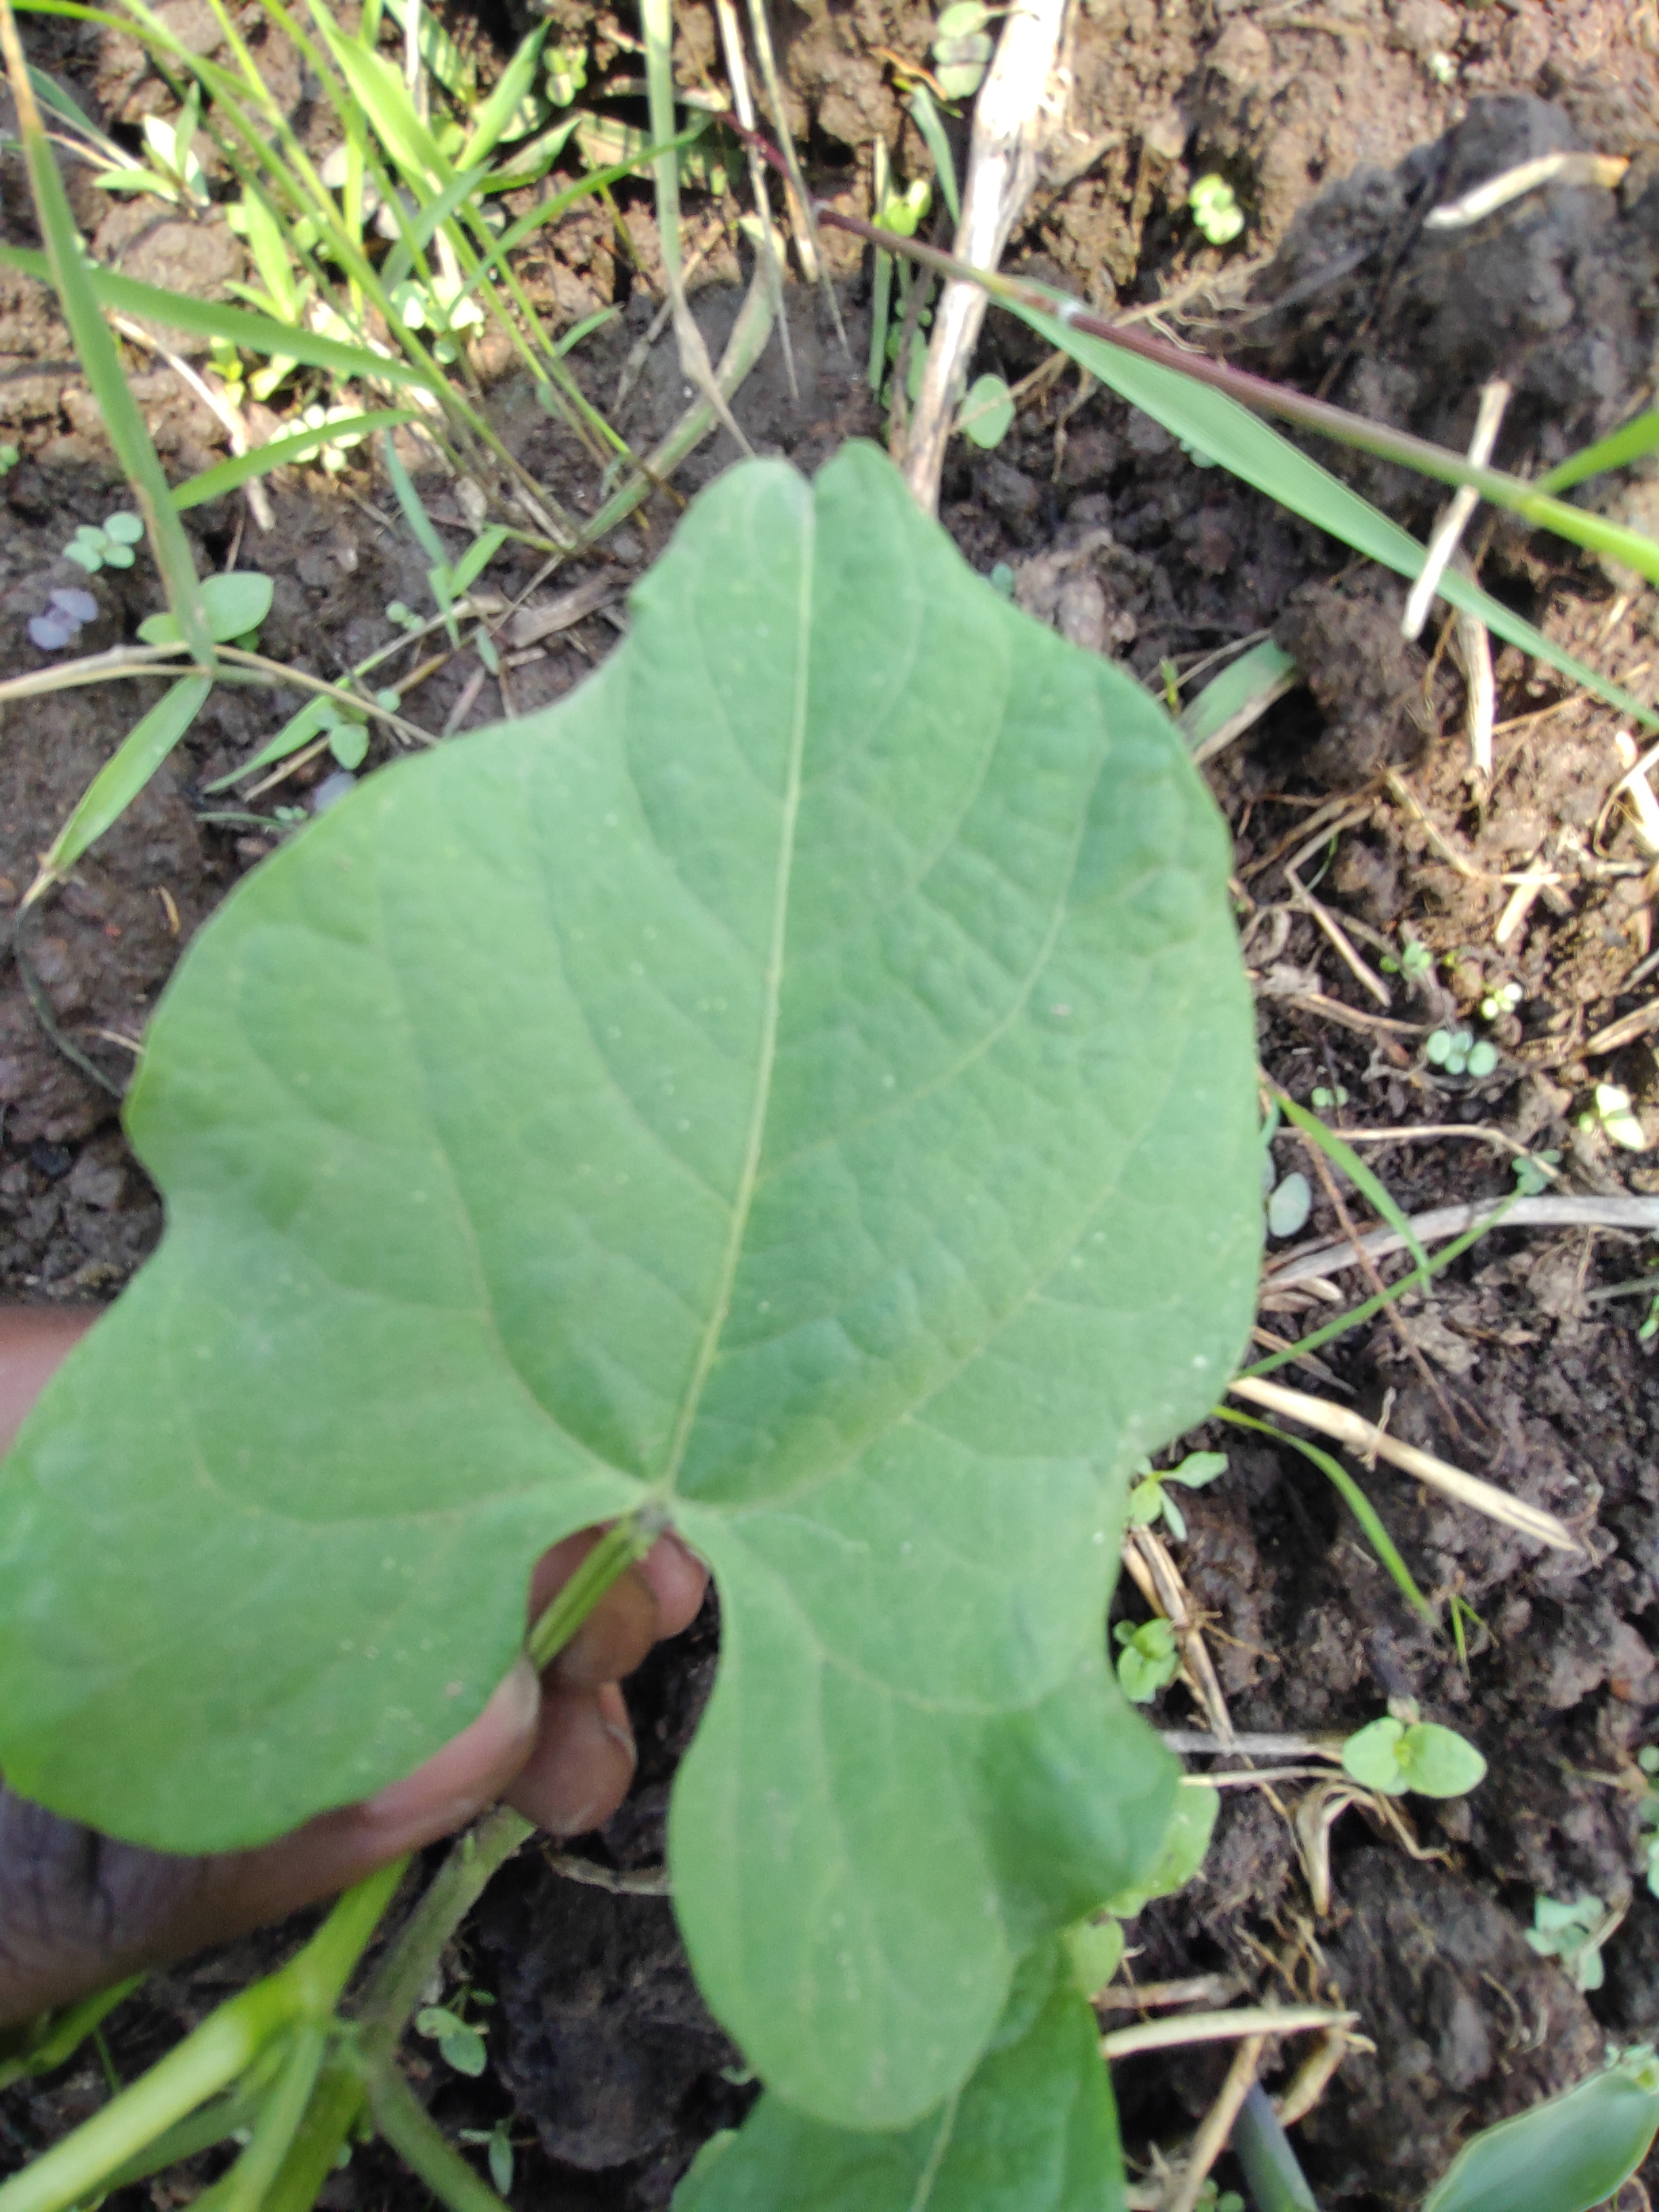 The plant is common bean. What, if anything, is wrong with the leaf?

healthy
